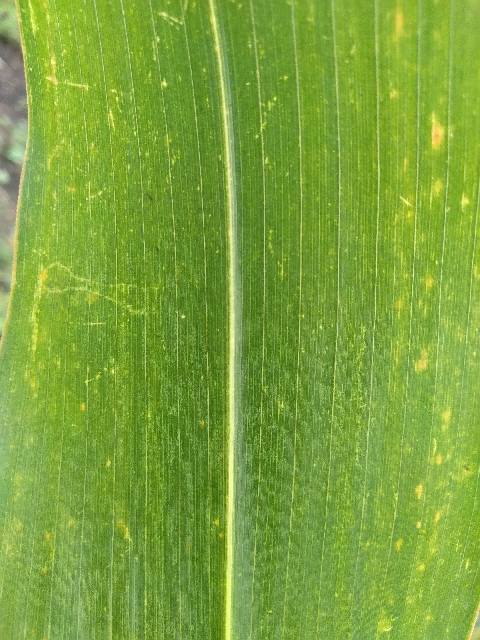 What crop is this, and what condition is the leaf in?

maize, maize lethal necrosis
